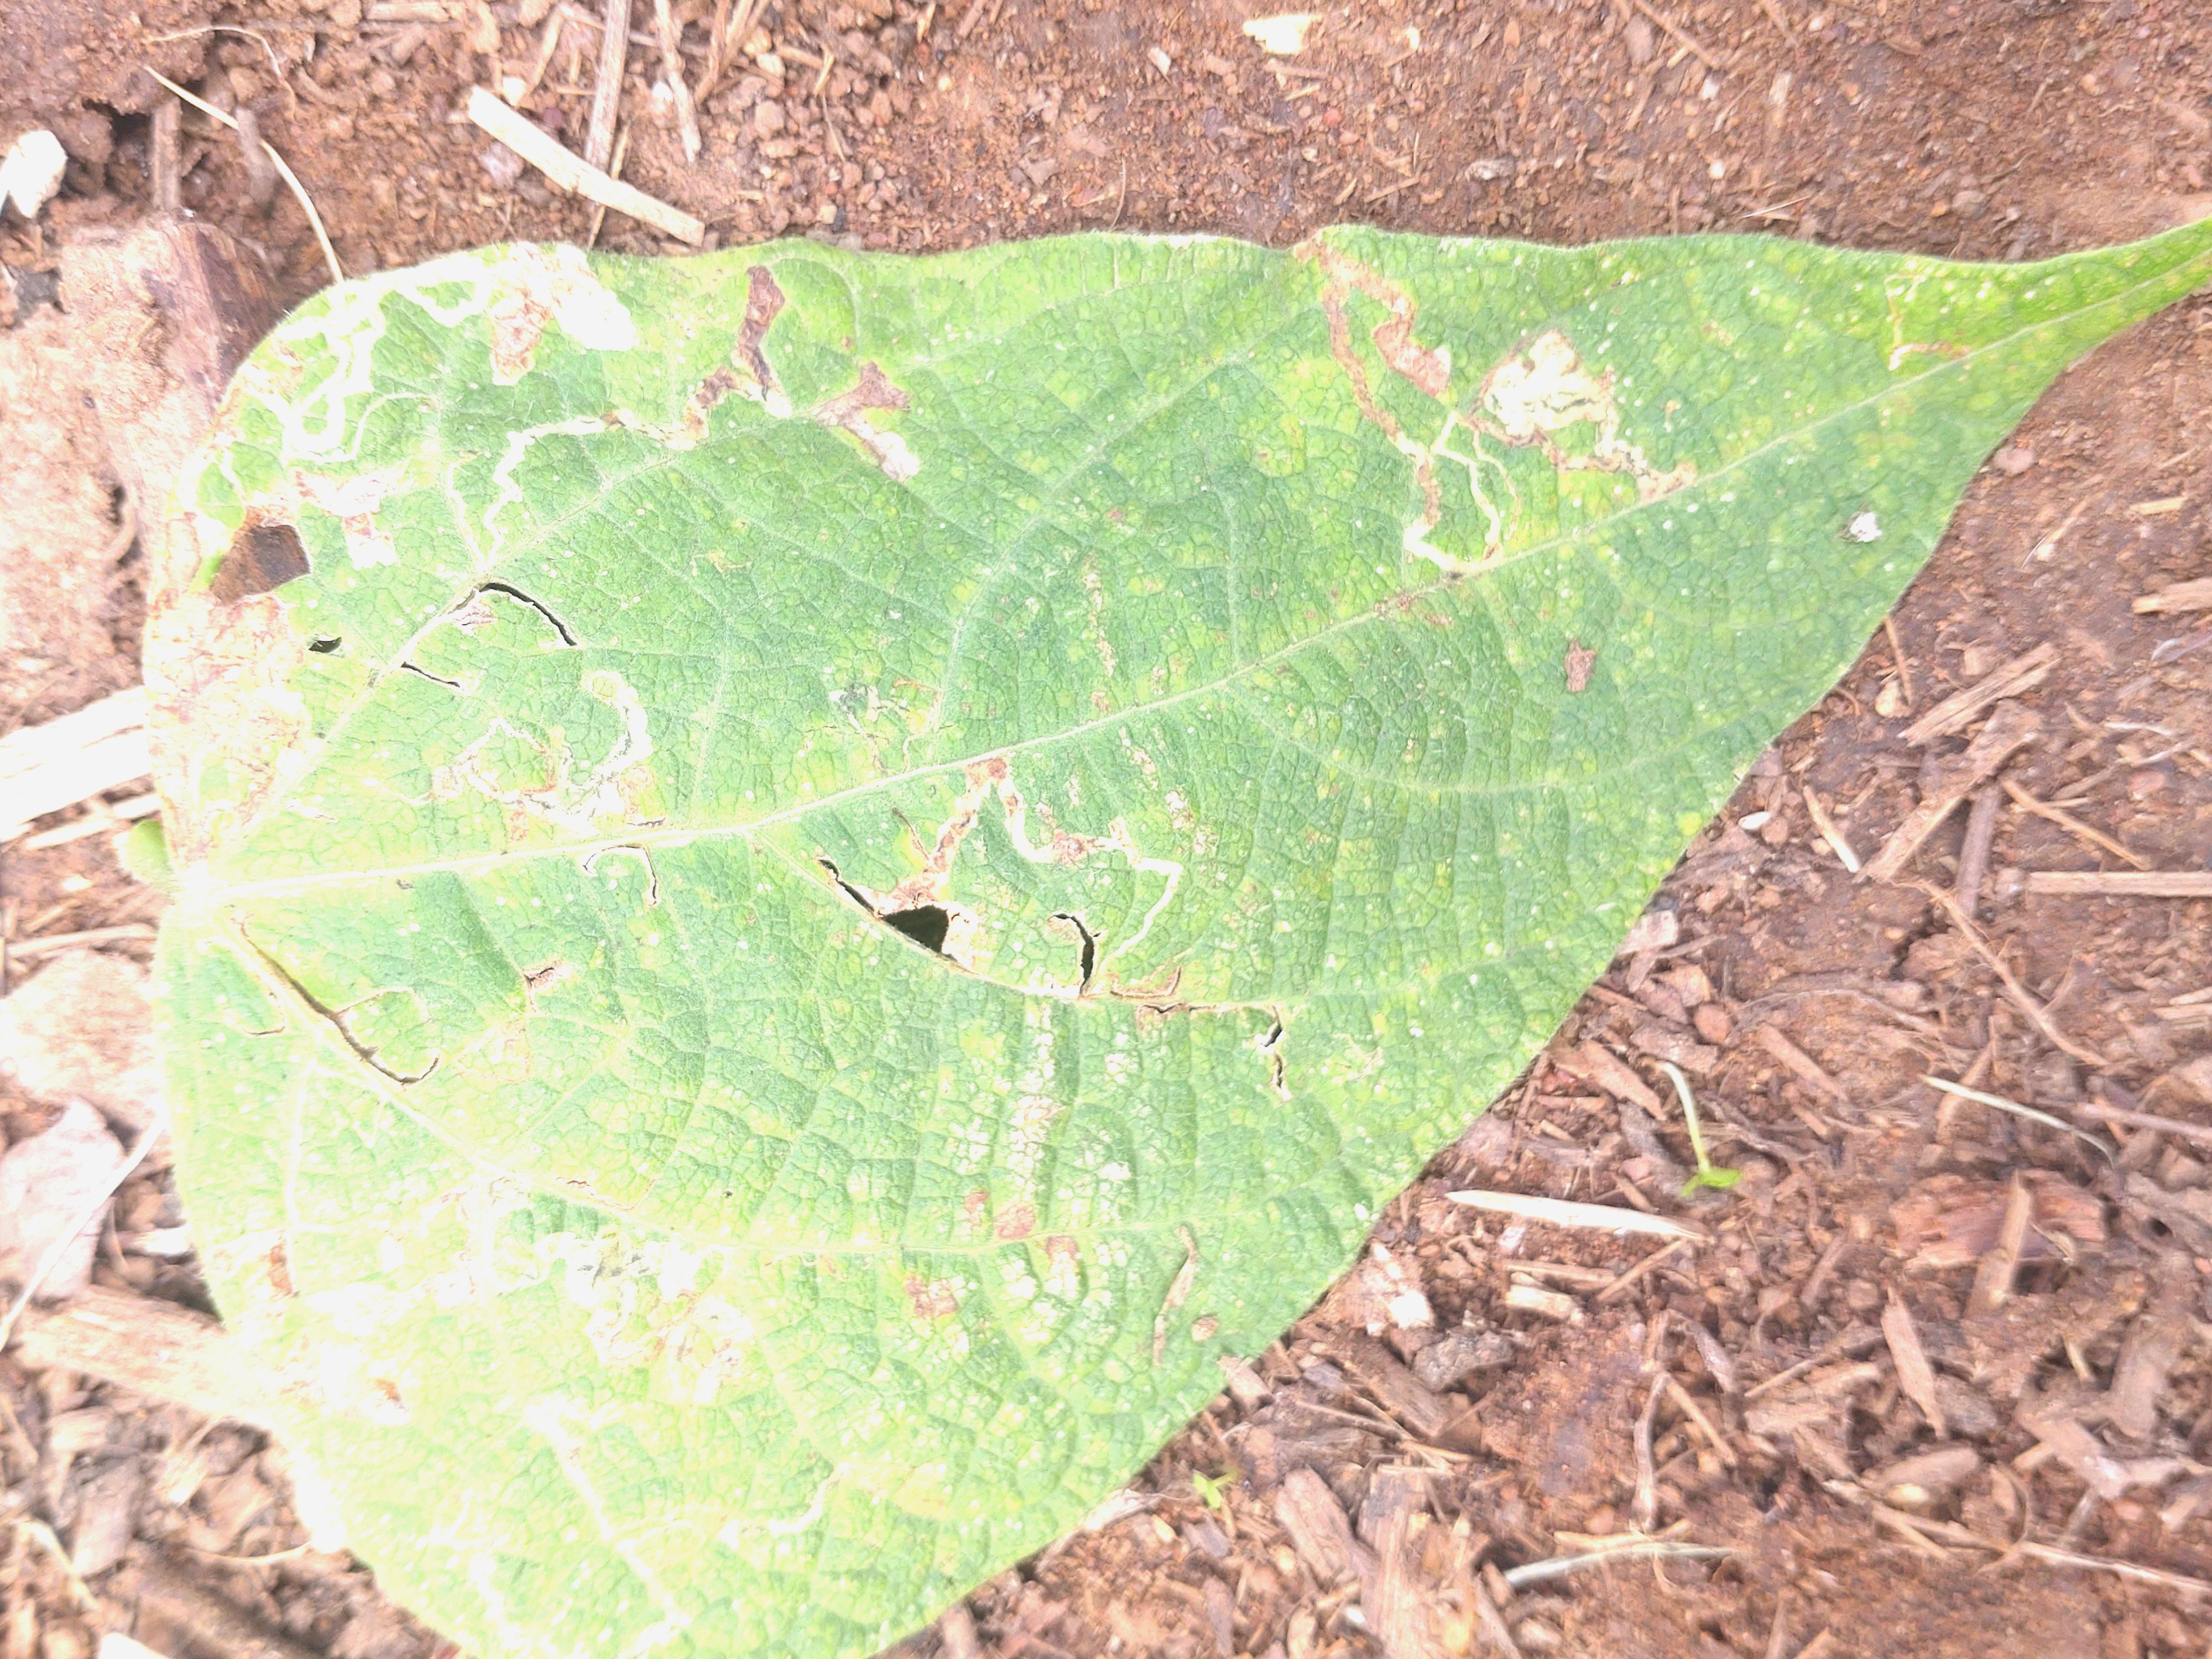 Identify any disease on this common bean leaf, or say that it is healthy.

anthracnose
